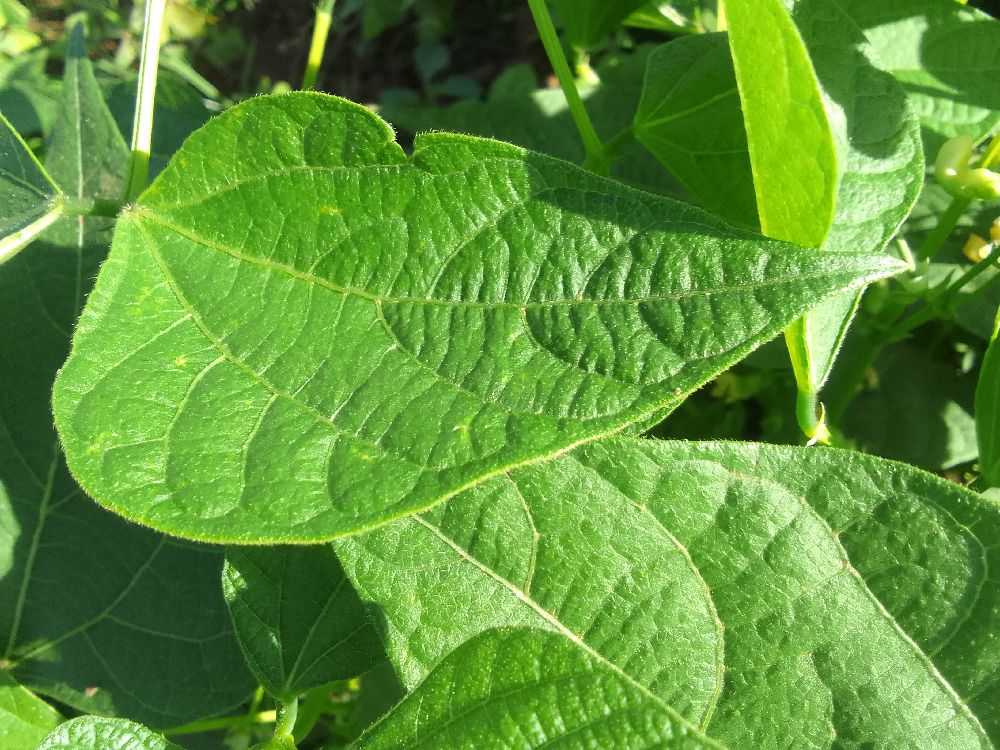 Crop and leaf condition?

common bean, healthy
